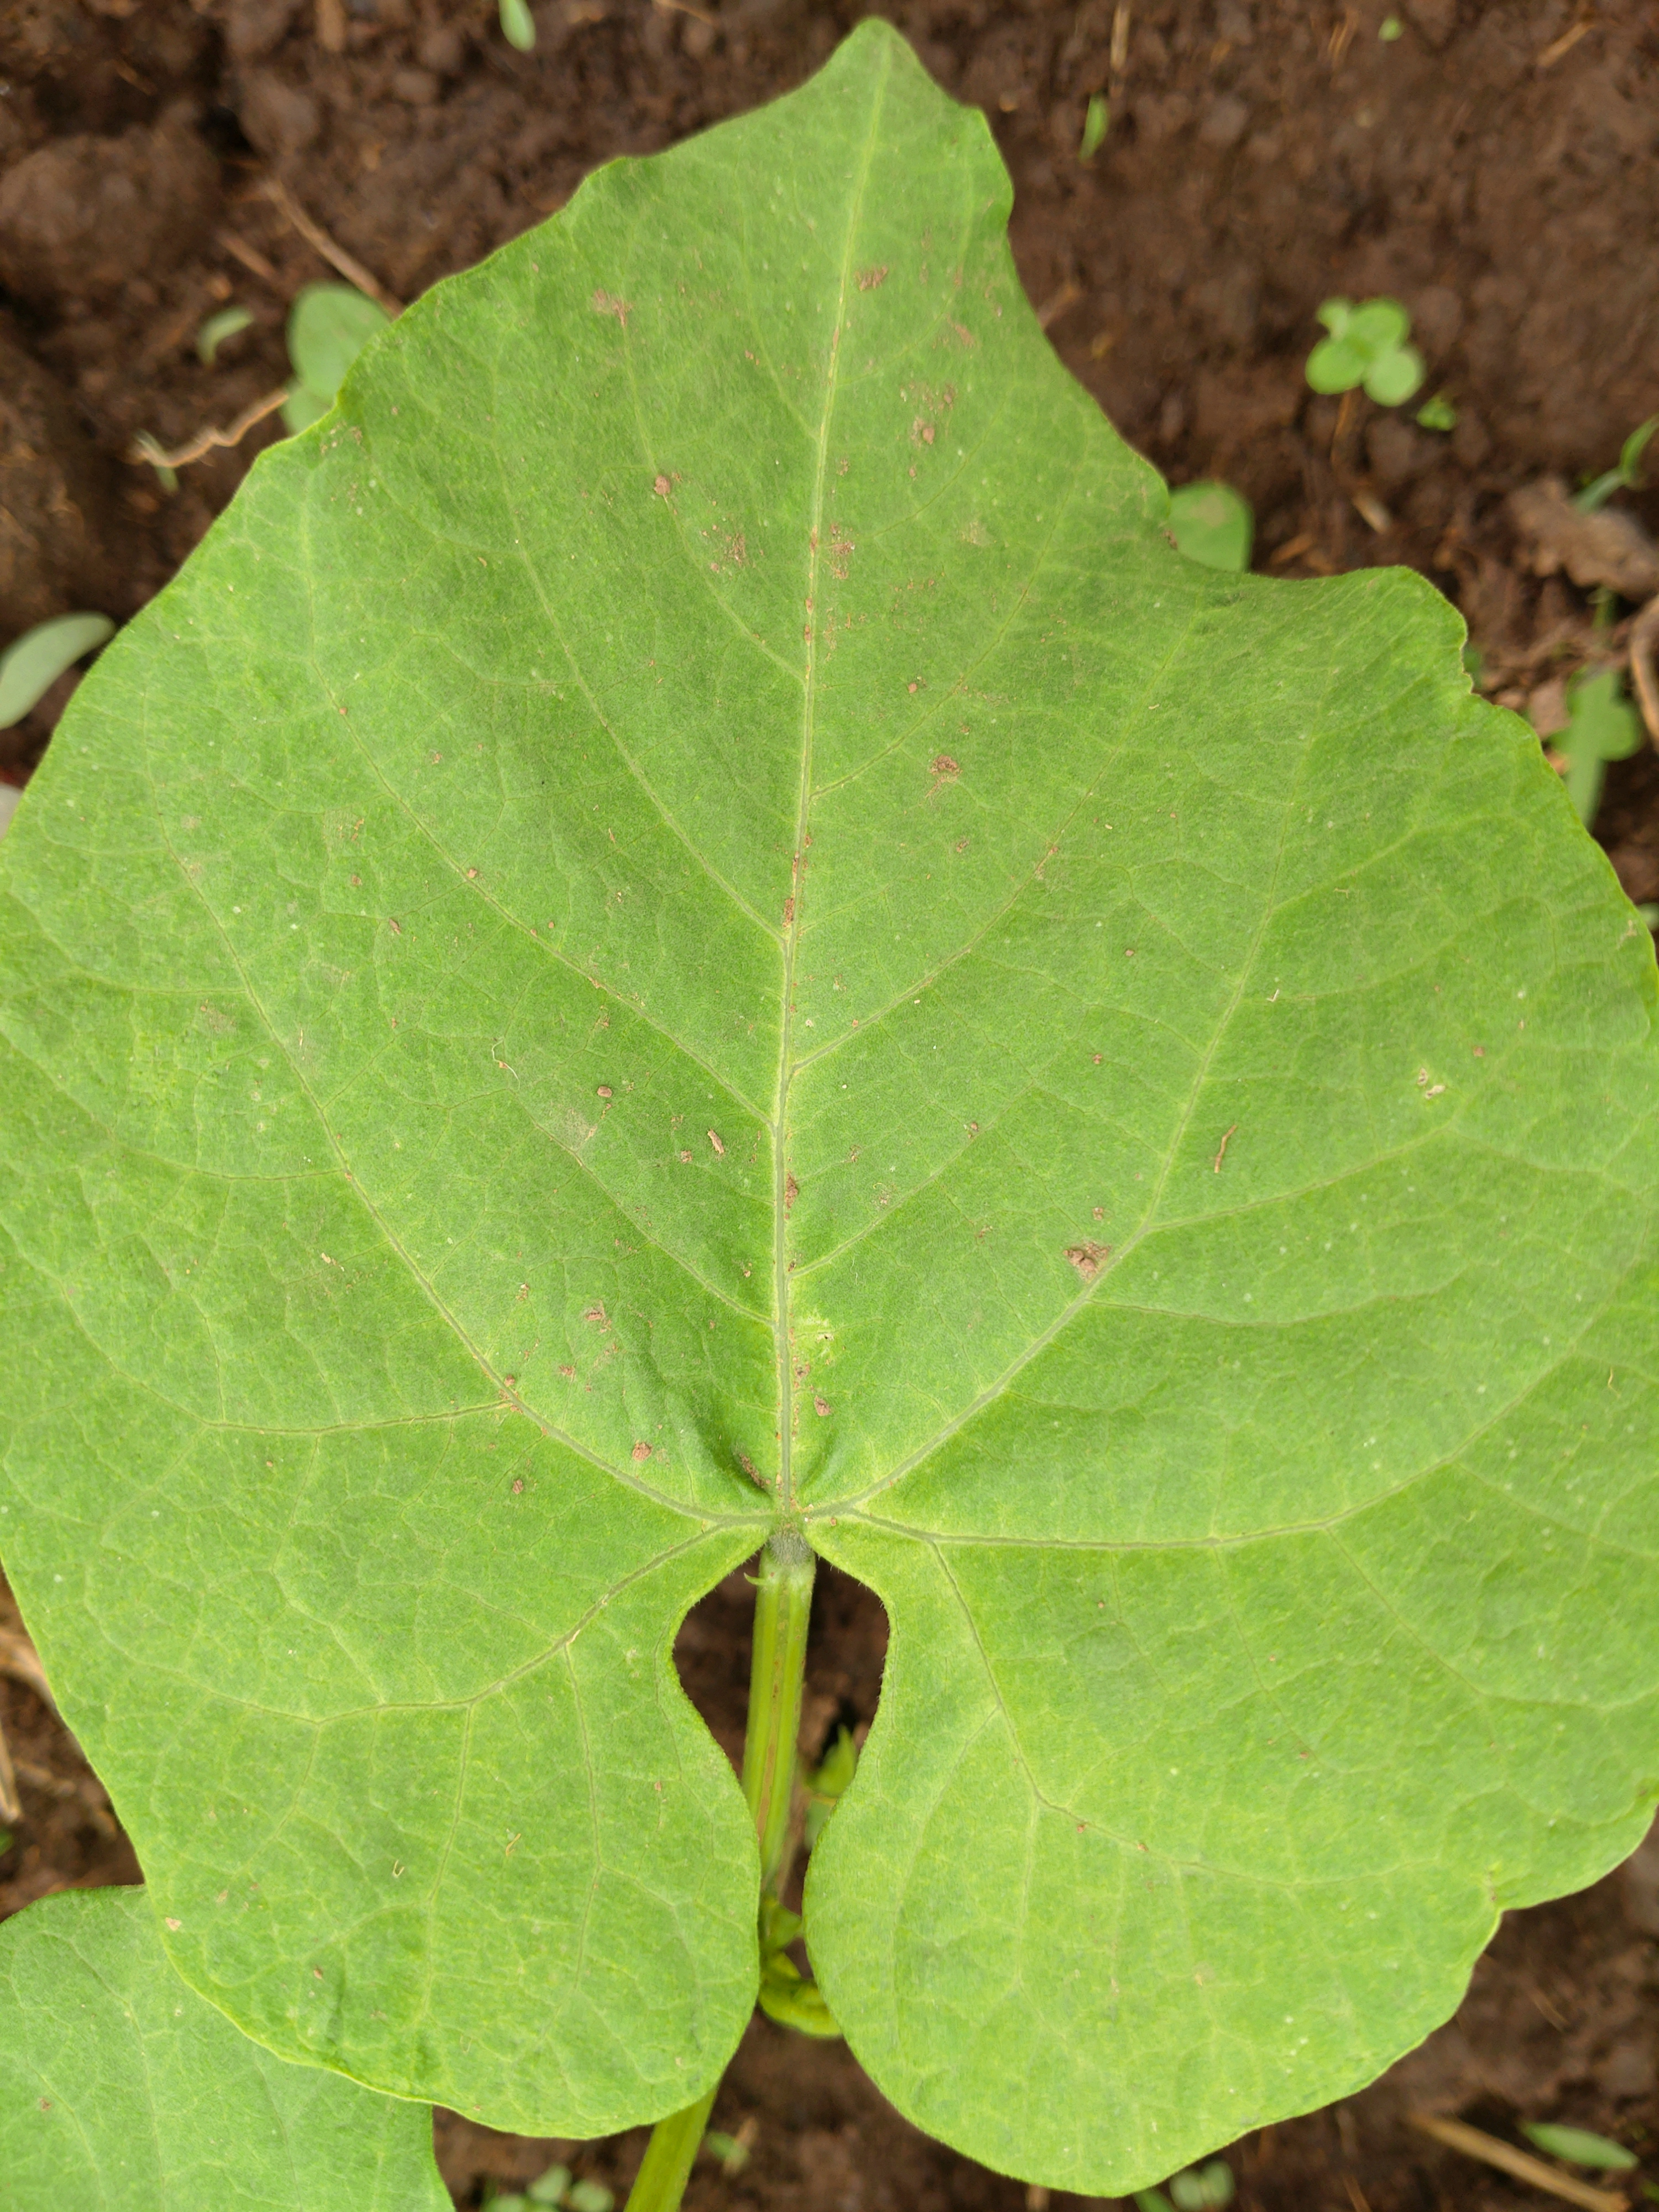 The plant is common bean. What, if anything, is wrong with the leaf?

healthy
